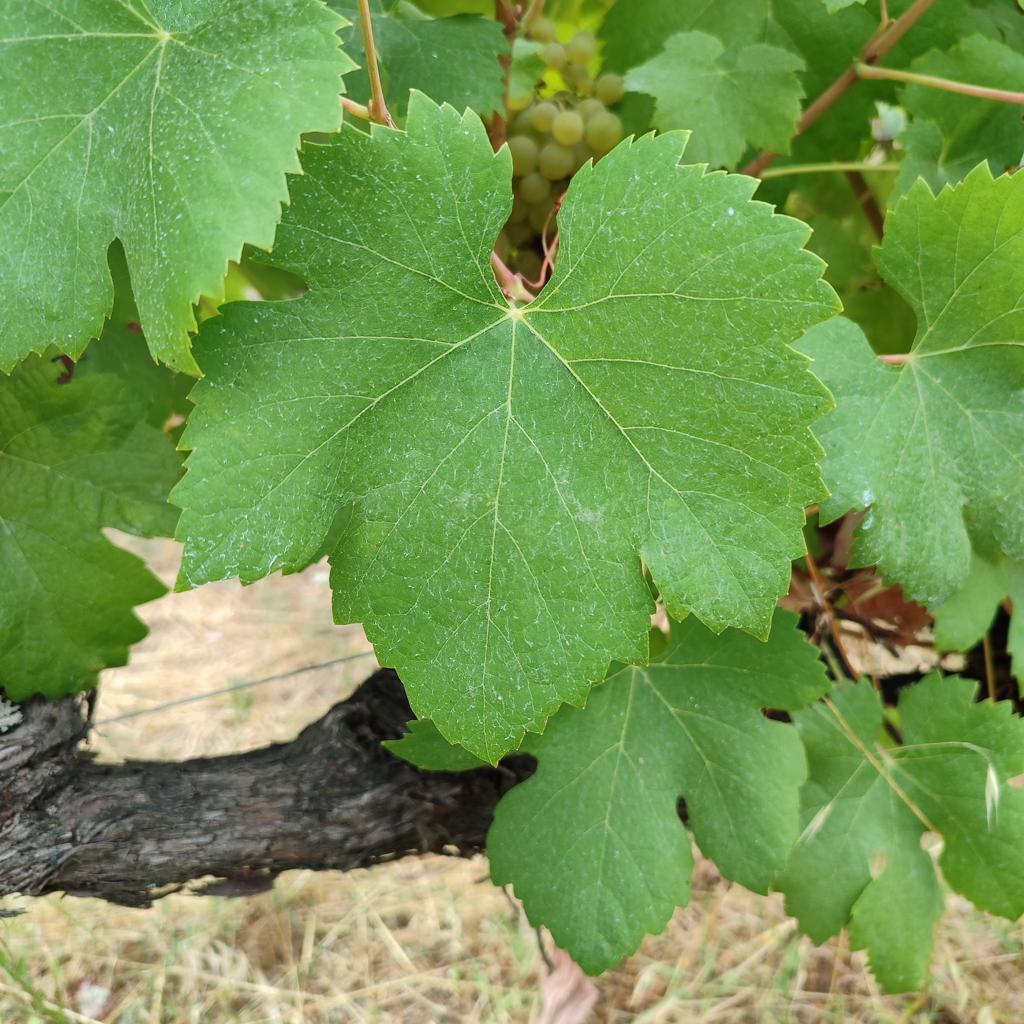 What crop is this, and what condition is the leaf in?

grapevine, healthy
